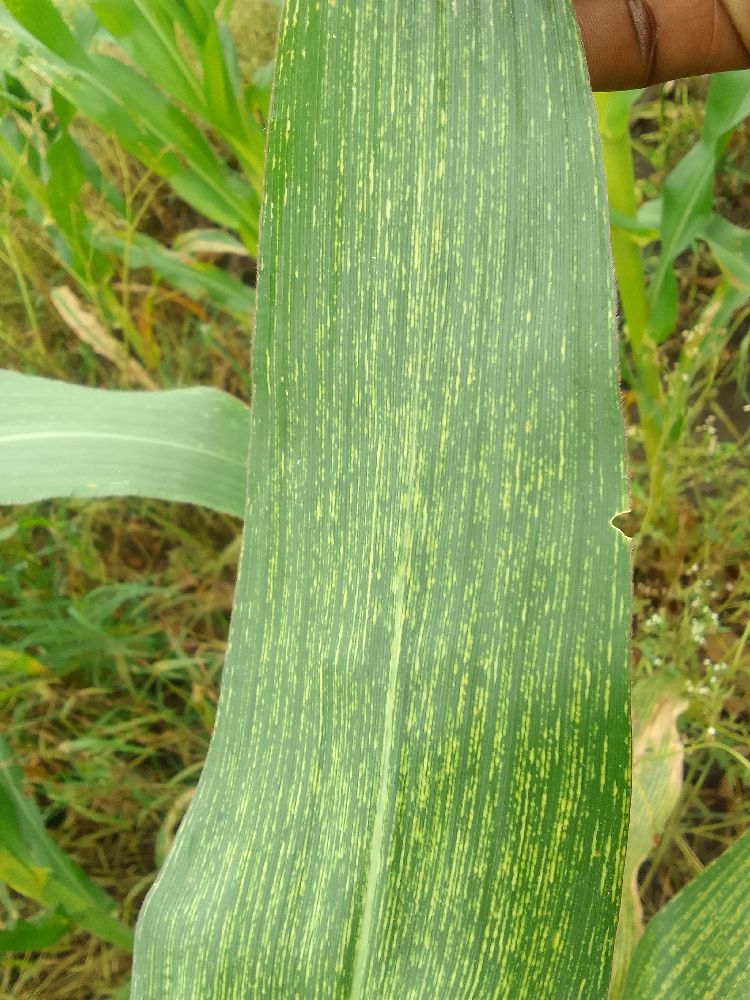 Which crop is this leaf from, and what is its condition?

maize, maize streak virus
